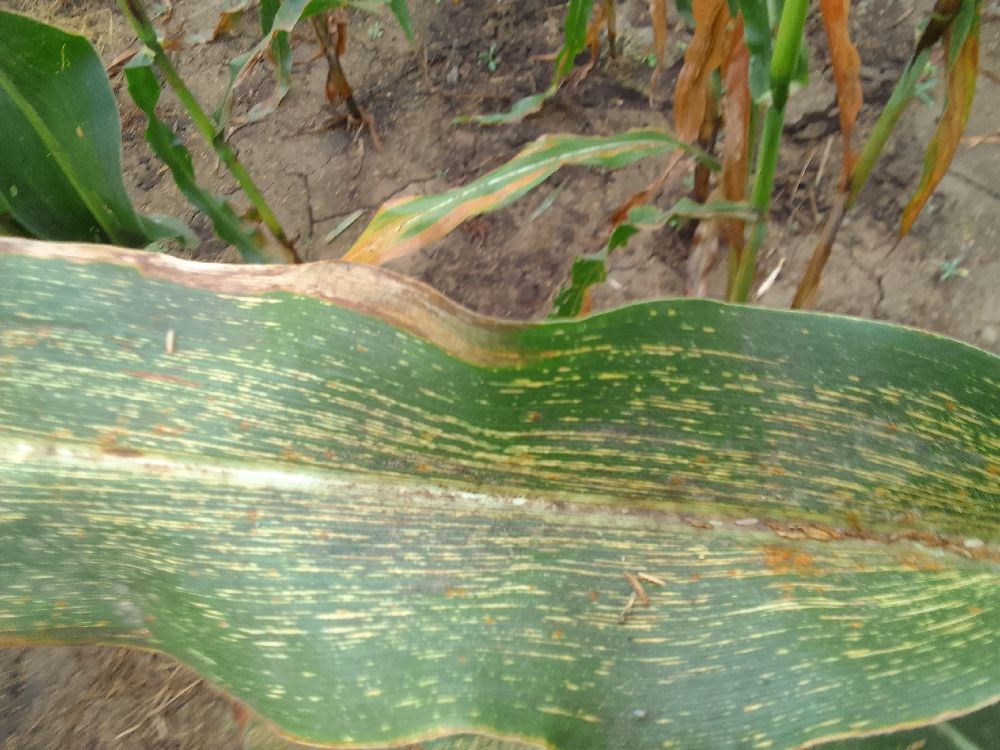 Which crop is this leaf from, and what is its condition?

maize, maize streak virus
